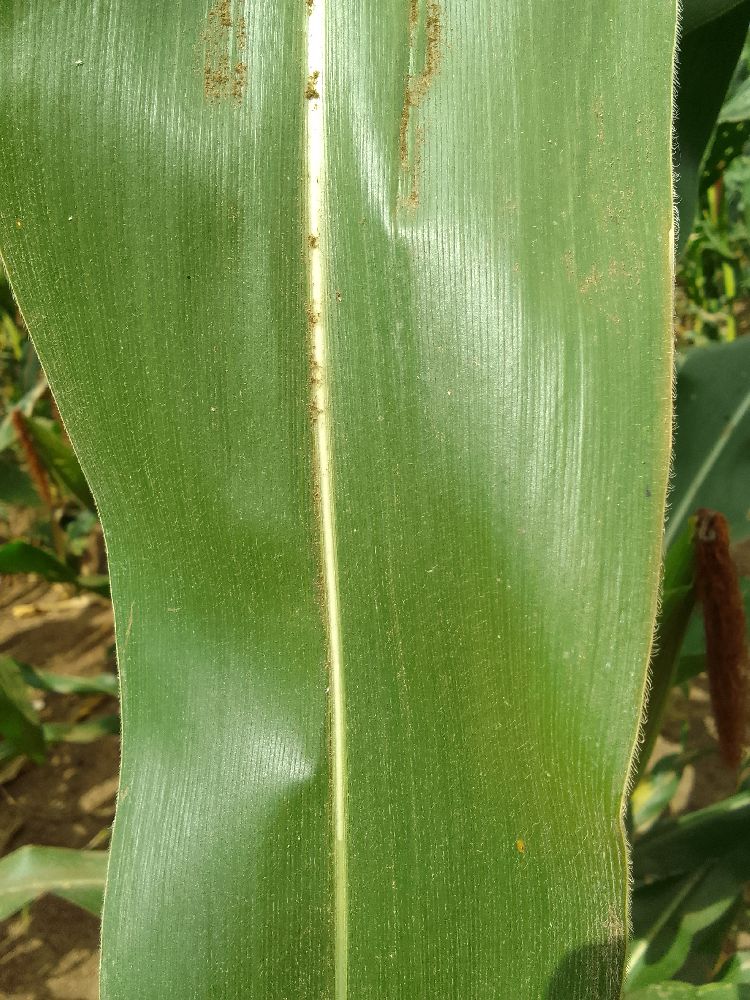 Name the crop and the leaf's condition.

maize, healthy
